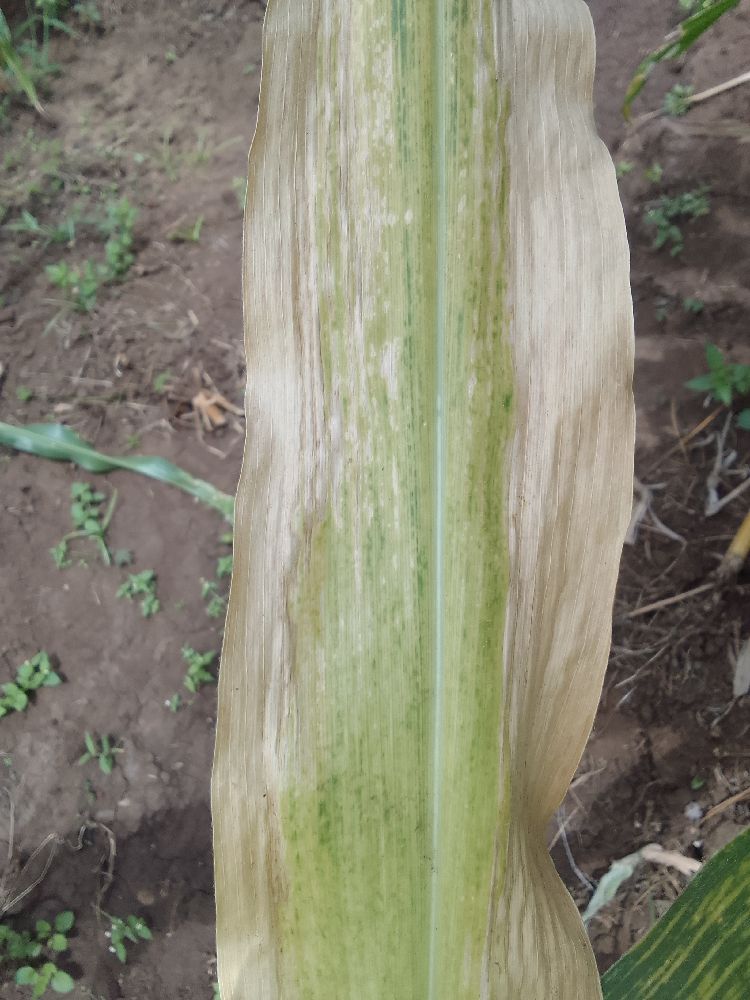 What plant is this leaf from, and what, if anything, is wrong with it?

maize, maize lethal necrosis
